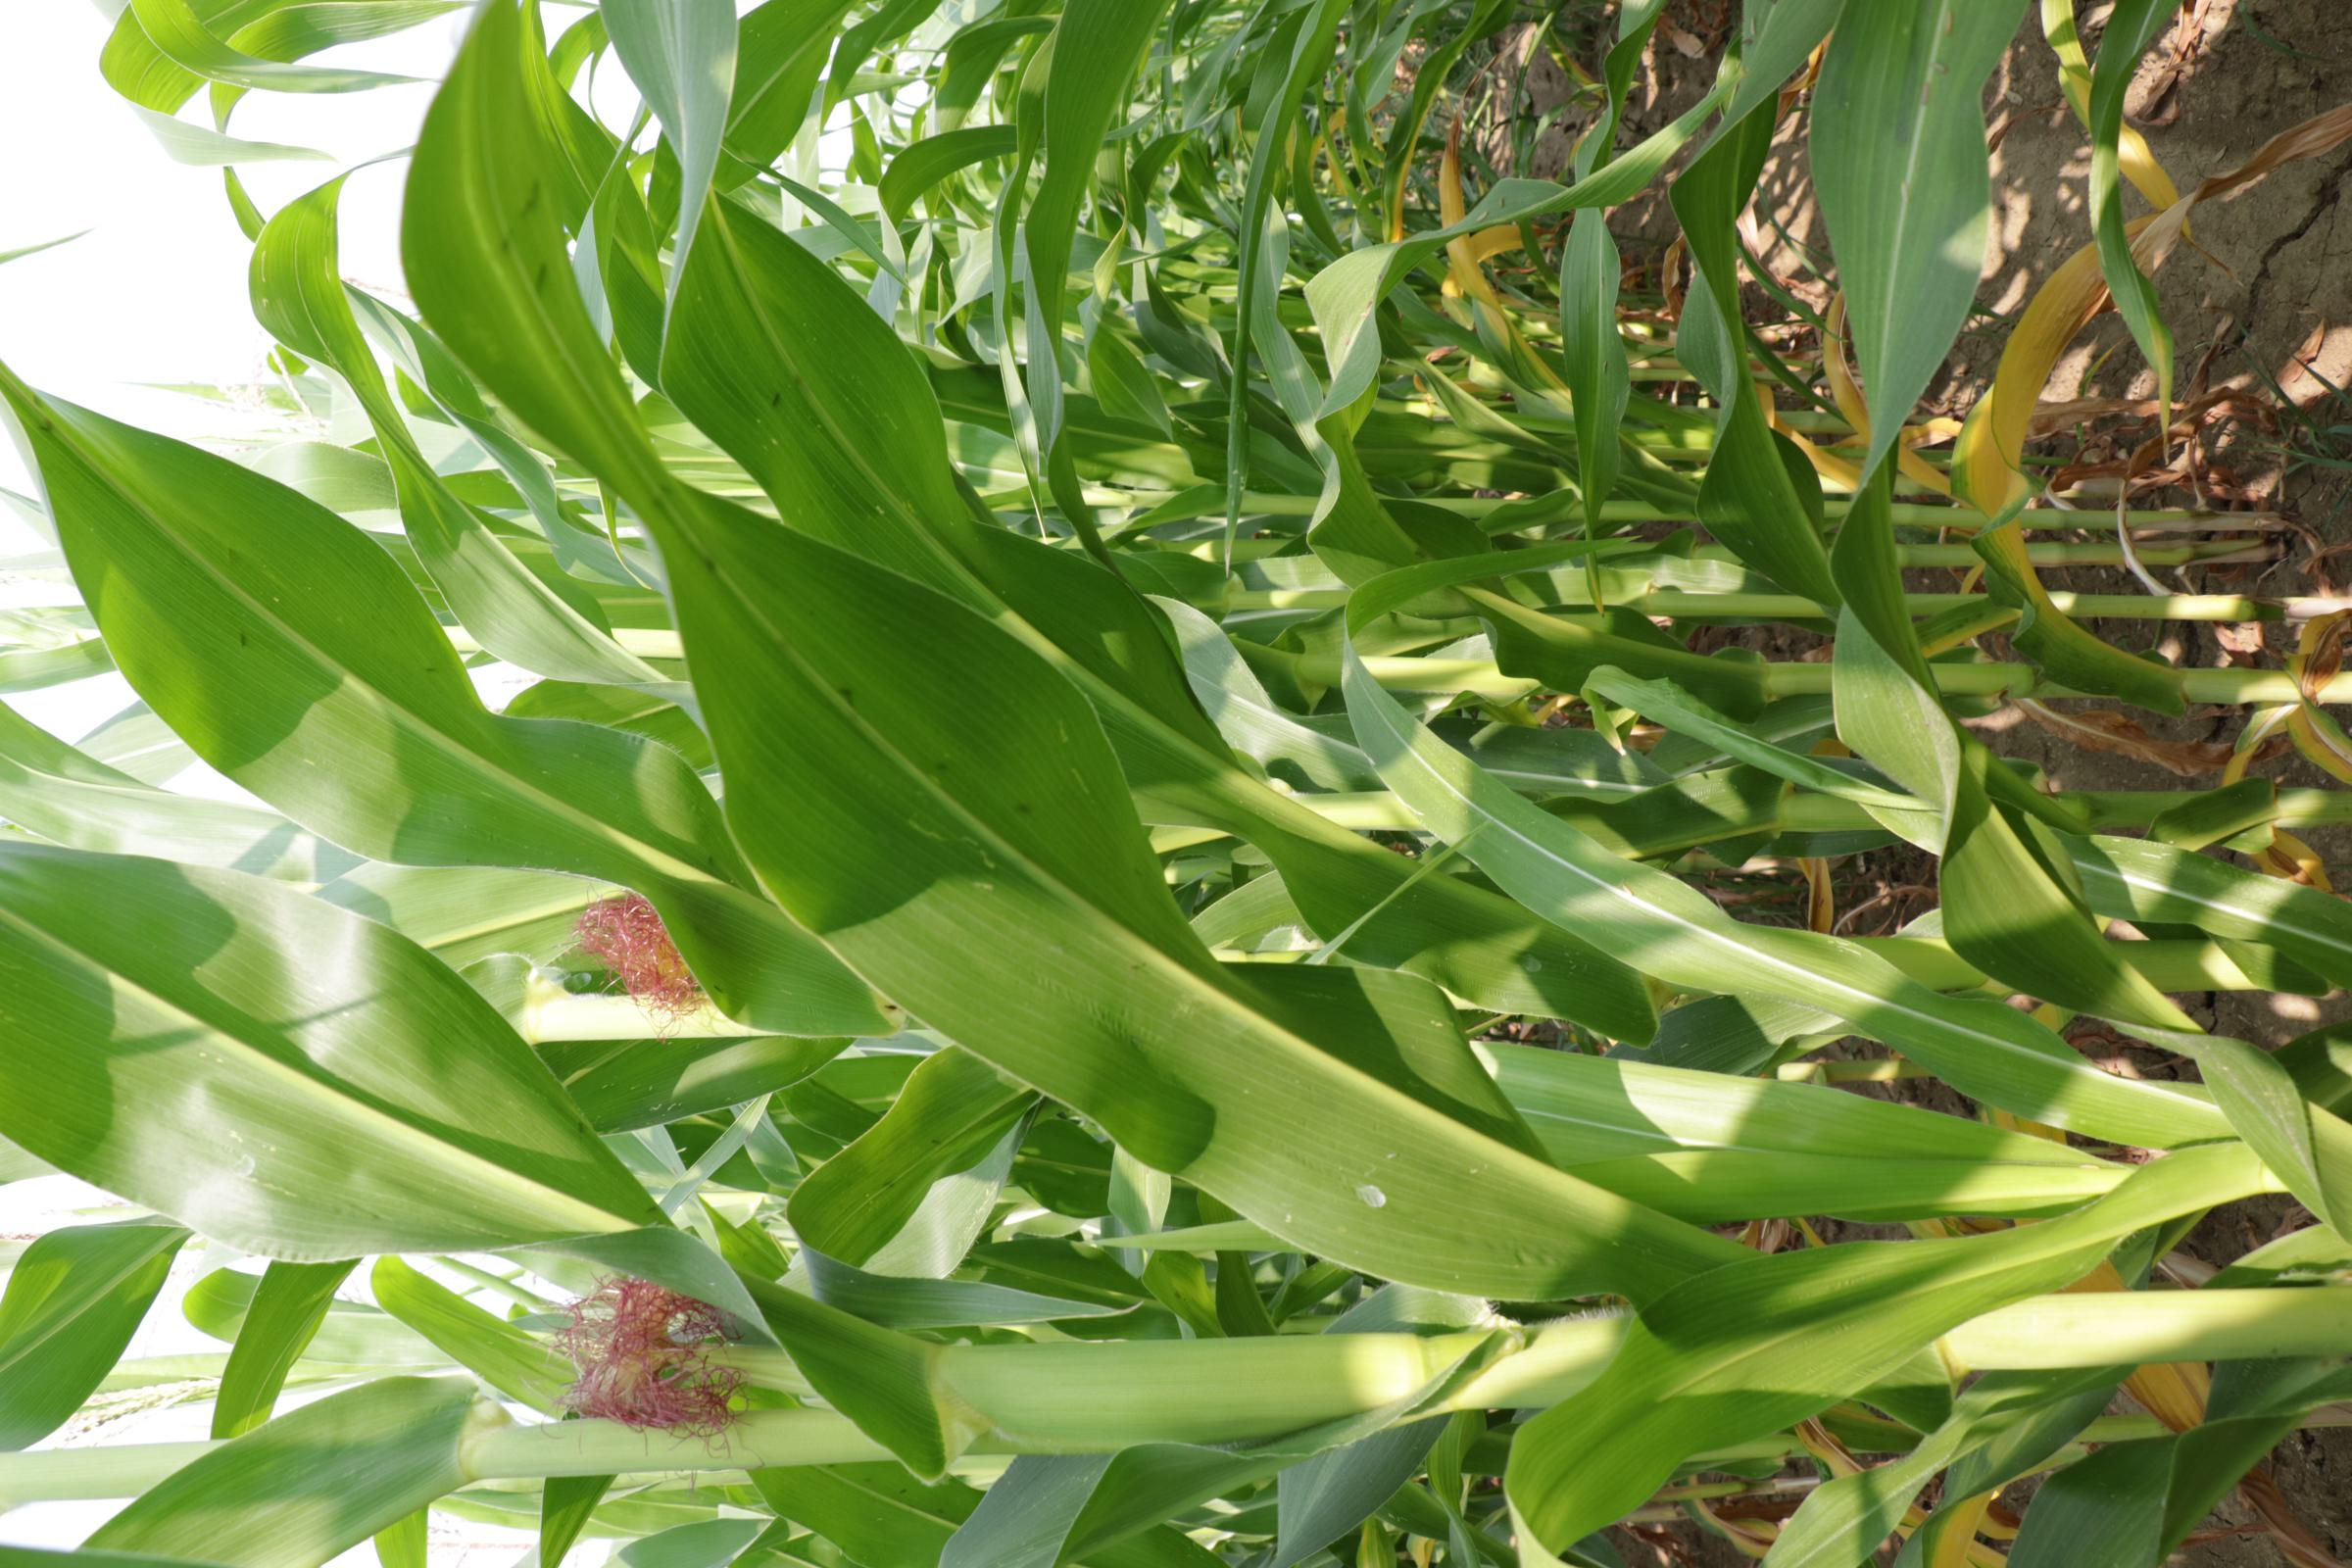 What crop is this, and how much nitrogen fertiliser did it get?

maize, reduced nitrogen fertilisation
